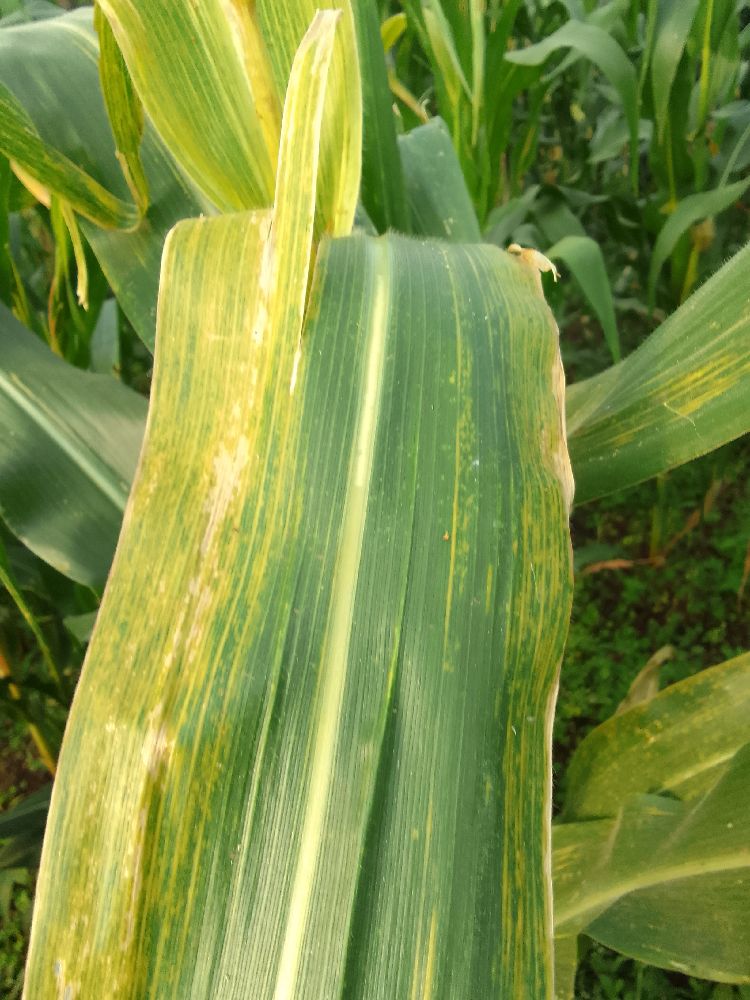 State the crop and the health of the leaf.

maize, maize lethal necrosis
